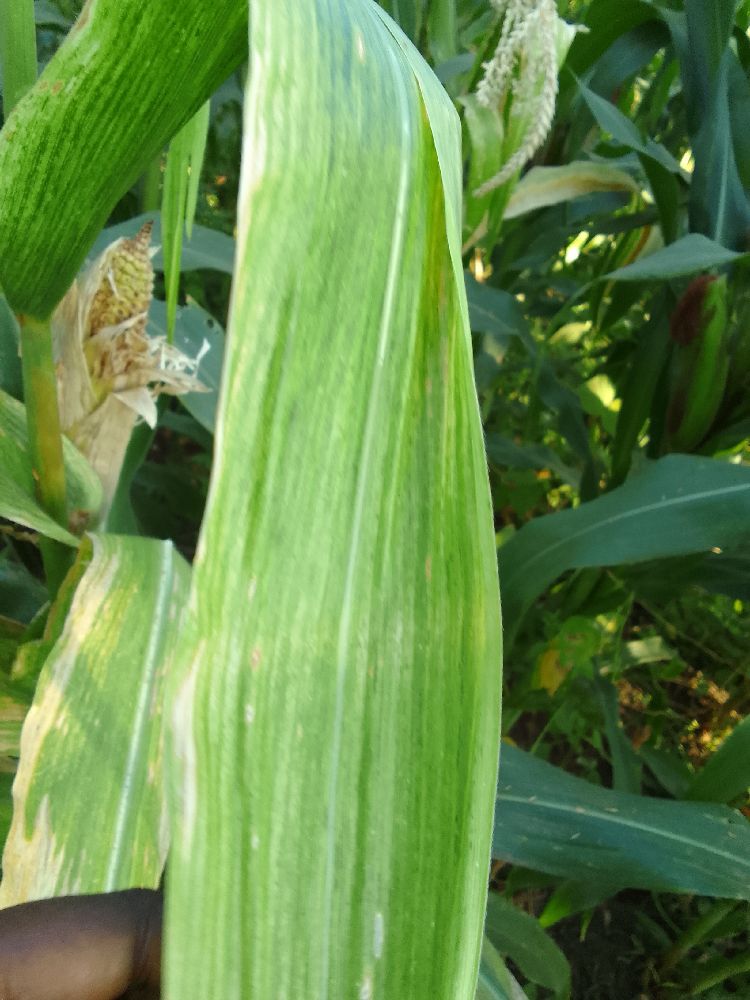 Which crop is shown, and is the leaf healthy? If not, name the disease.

maize, maize lethal necrosis
